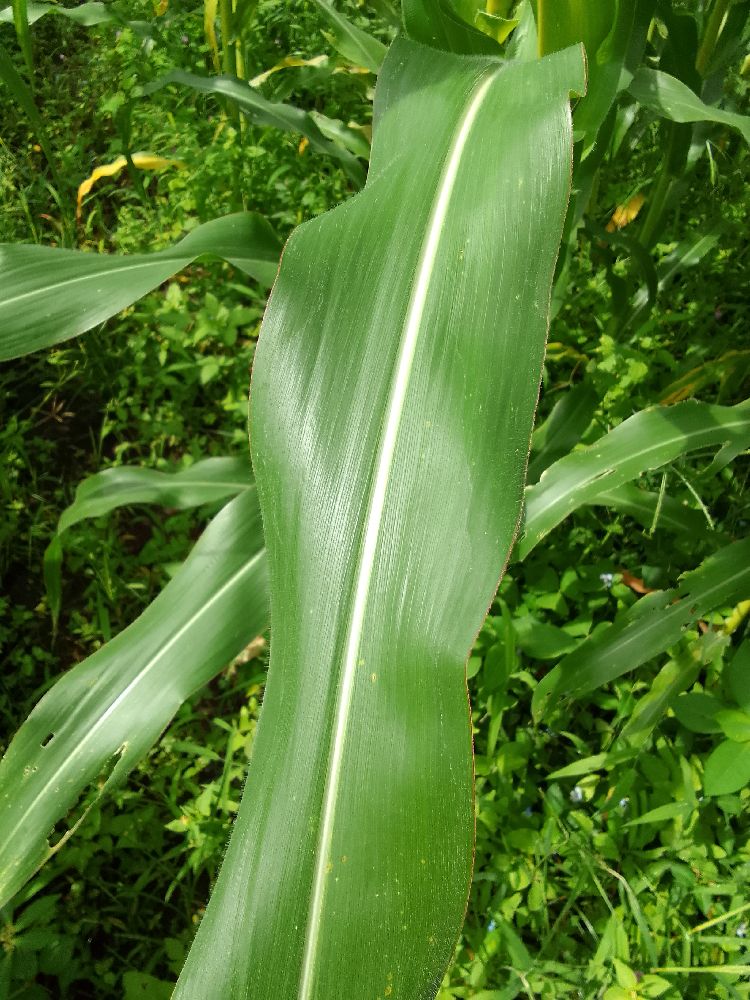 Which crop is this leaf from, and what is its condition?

maize, healthy
